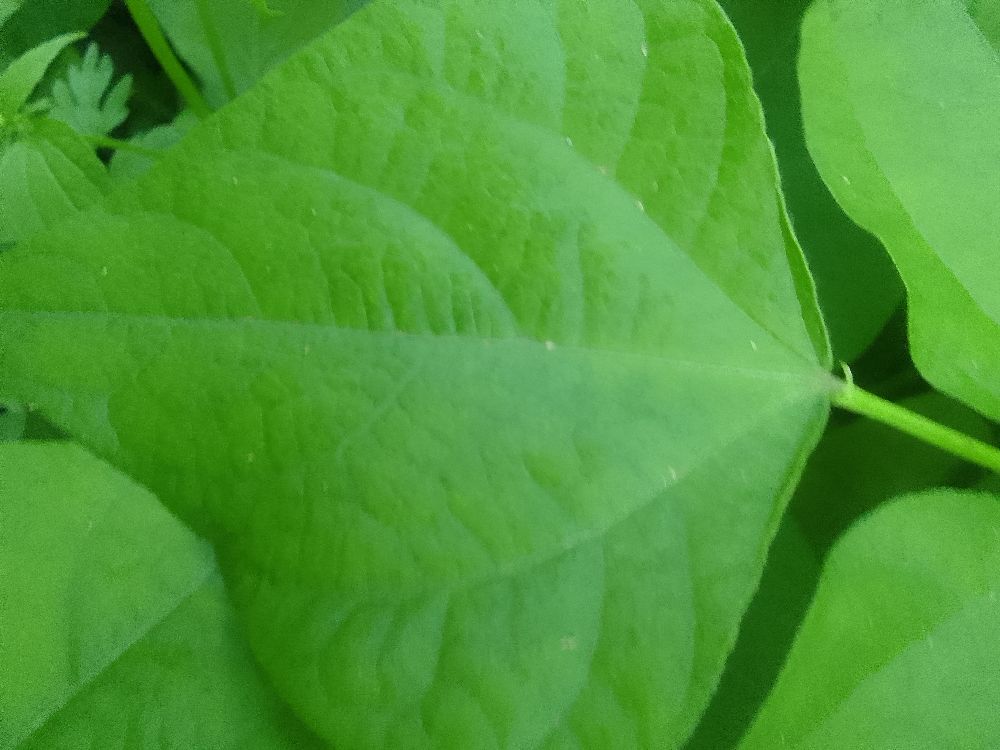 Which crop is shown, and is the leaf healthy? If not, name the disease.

common bean, healthy
